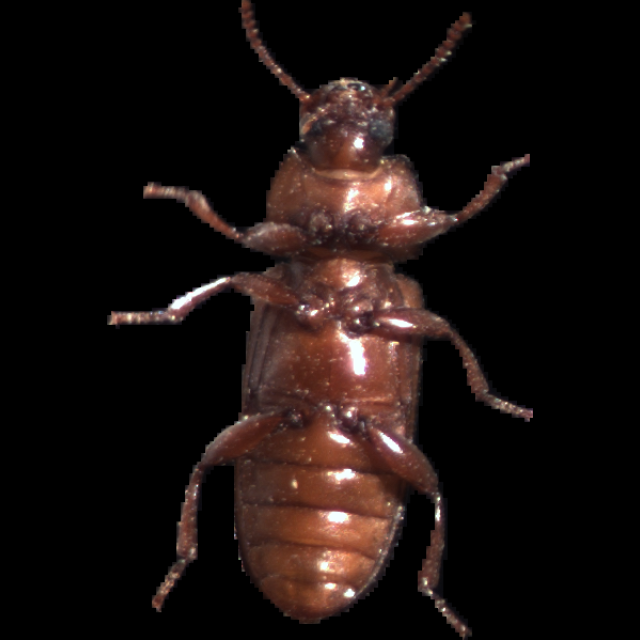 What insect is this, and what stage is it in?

mealworm beetle
